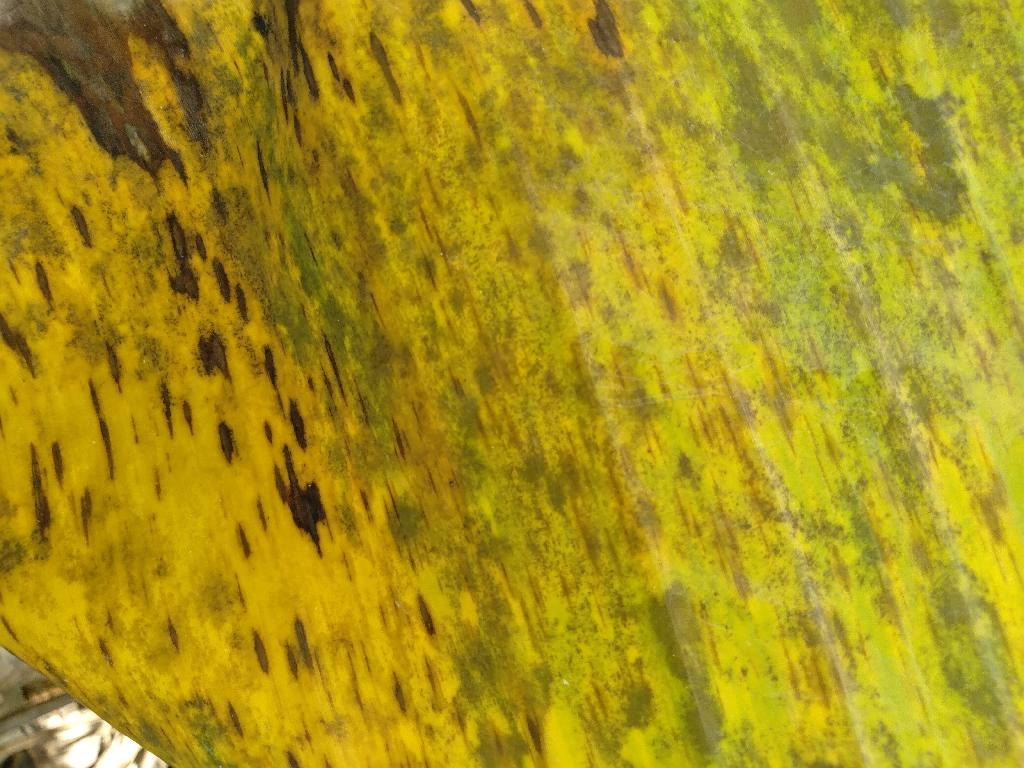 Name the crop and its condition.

banana, black sigatoka
